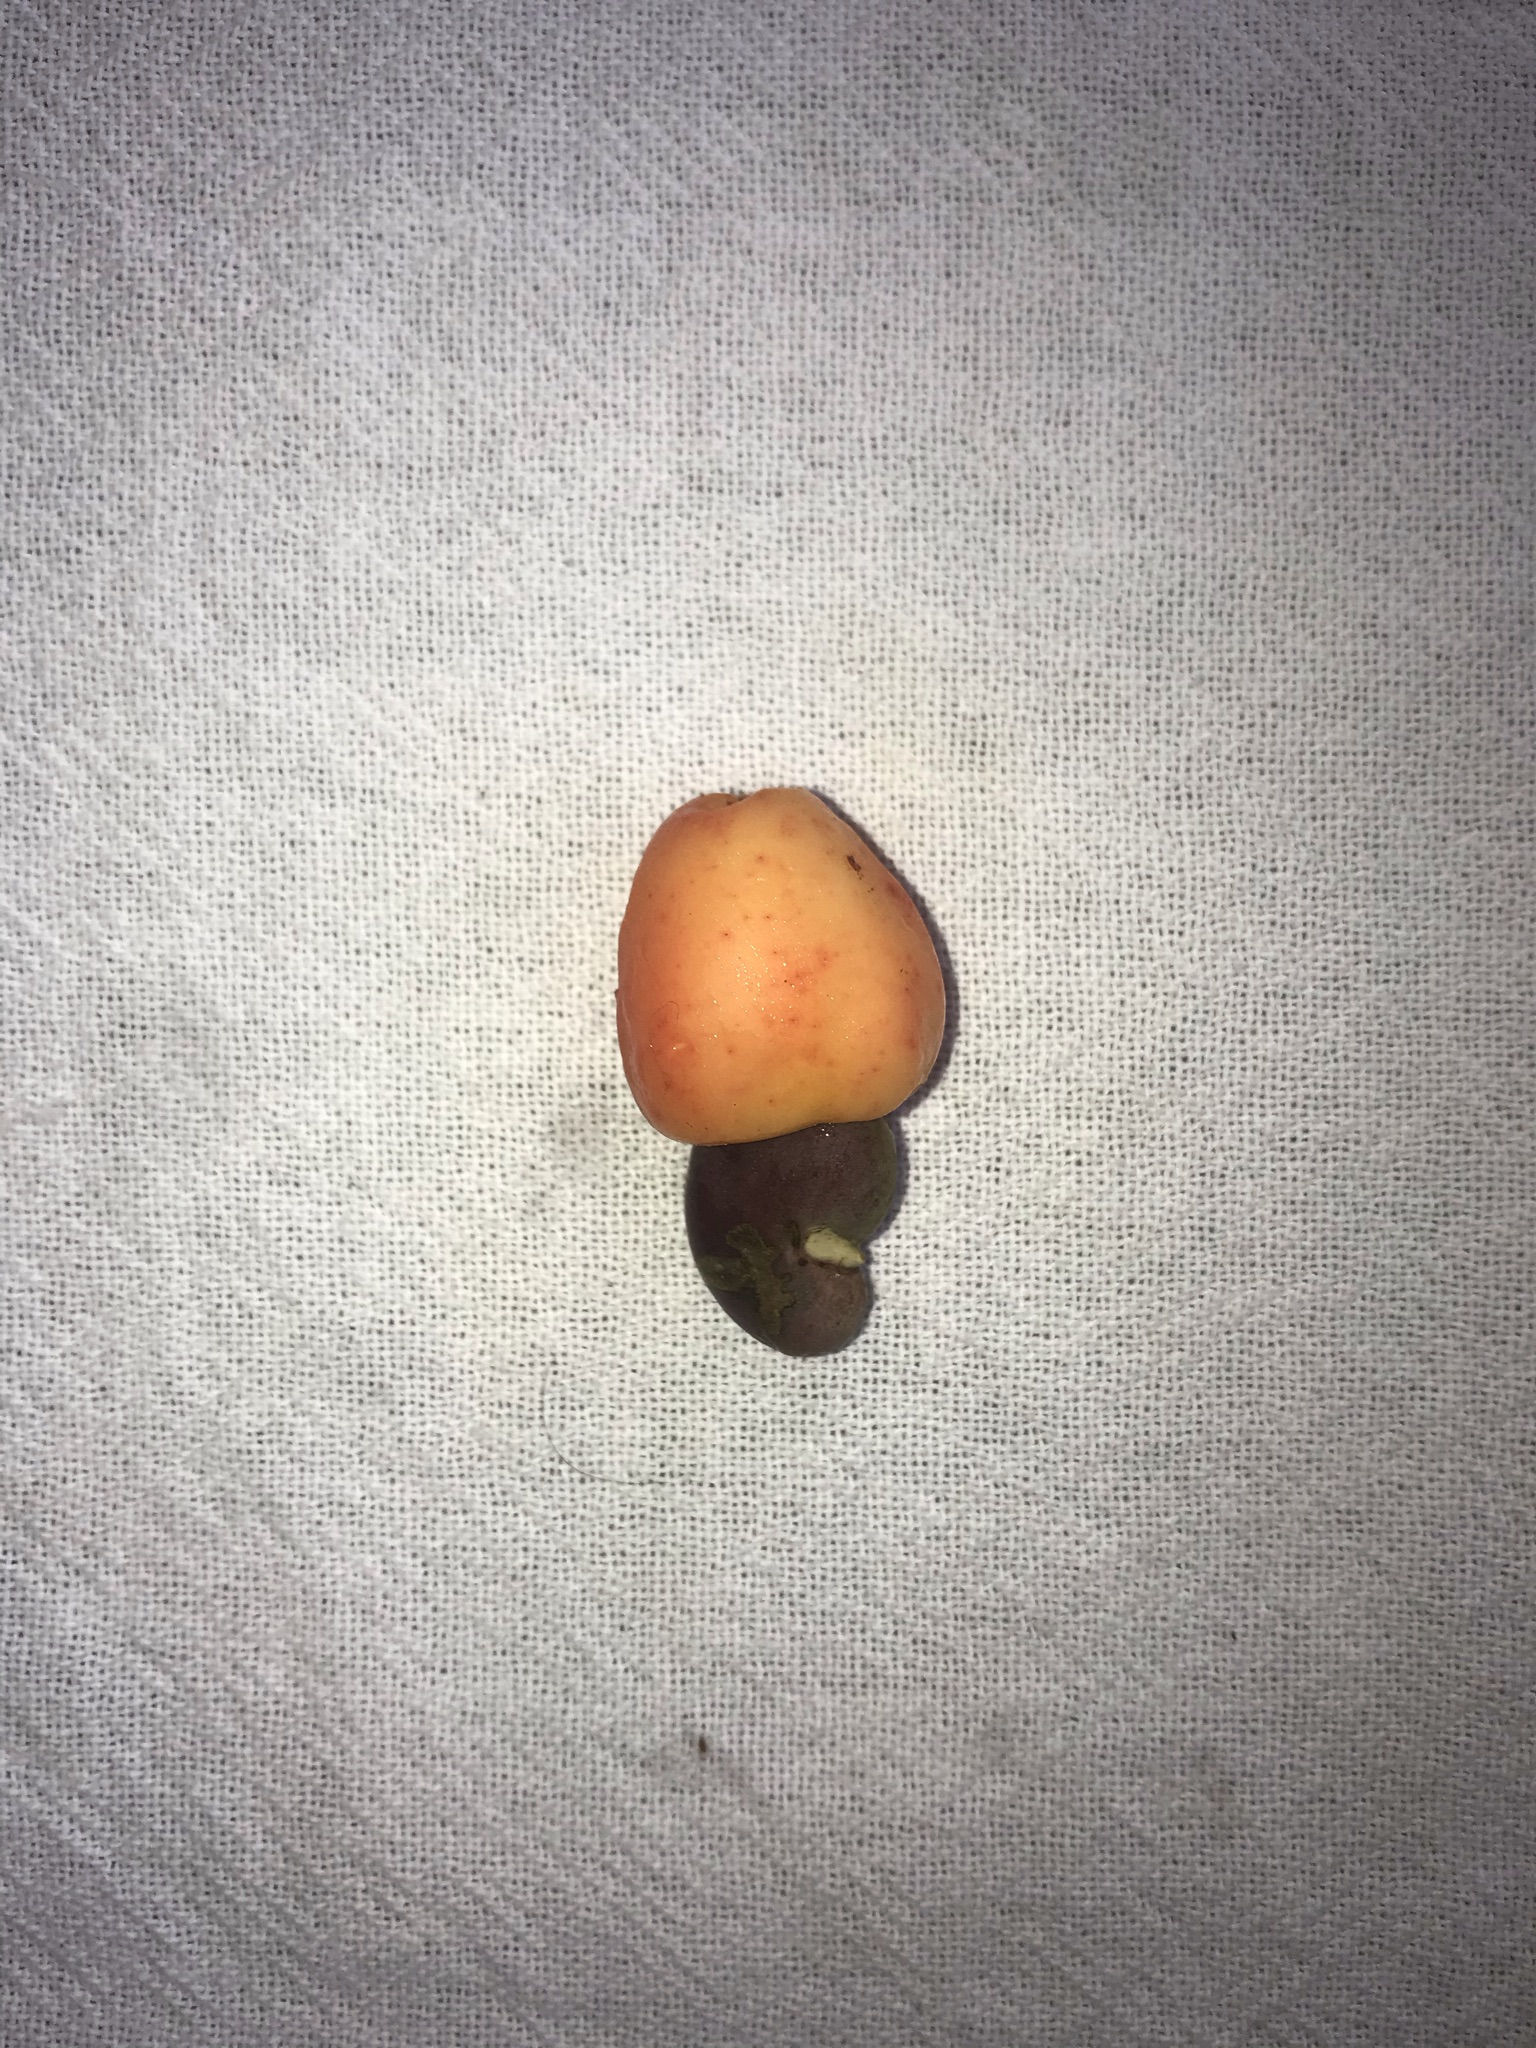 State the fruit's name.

caju vermelho
